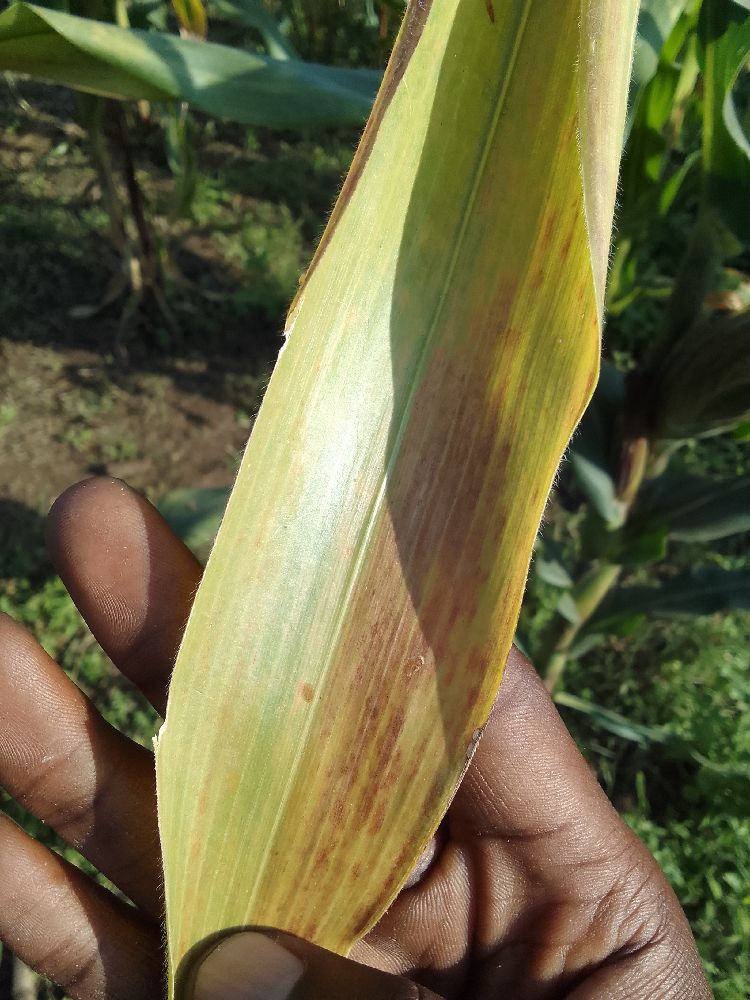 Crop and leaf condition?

maize, maize lethal necrosis
